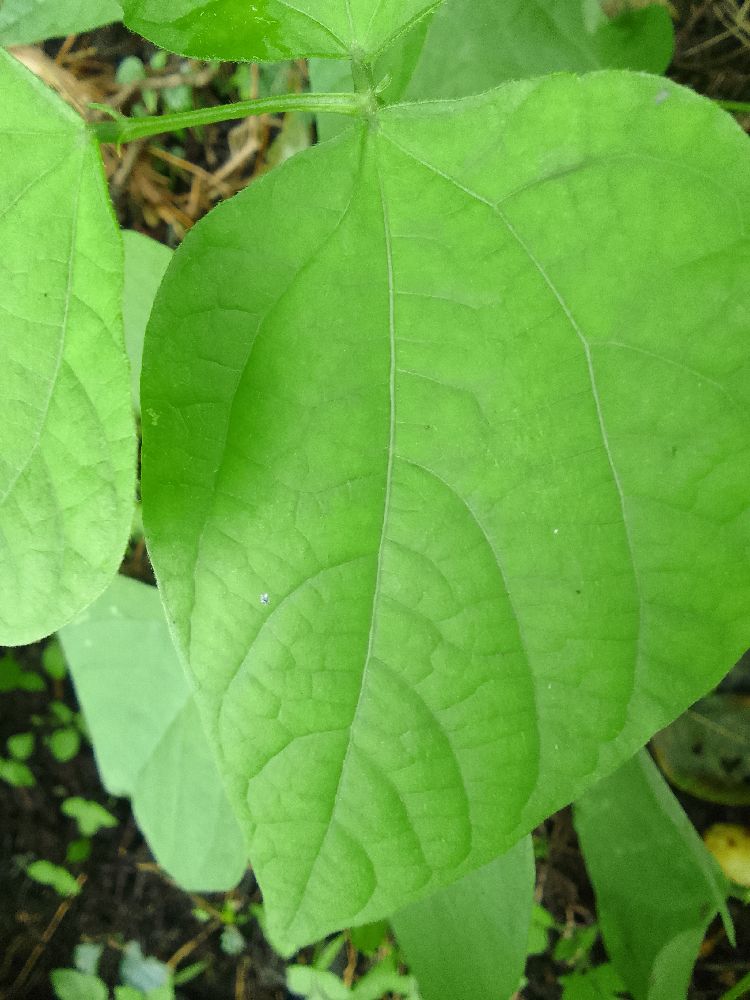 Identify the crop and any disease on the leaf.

common bean, healthy
